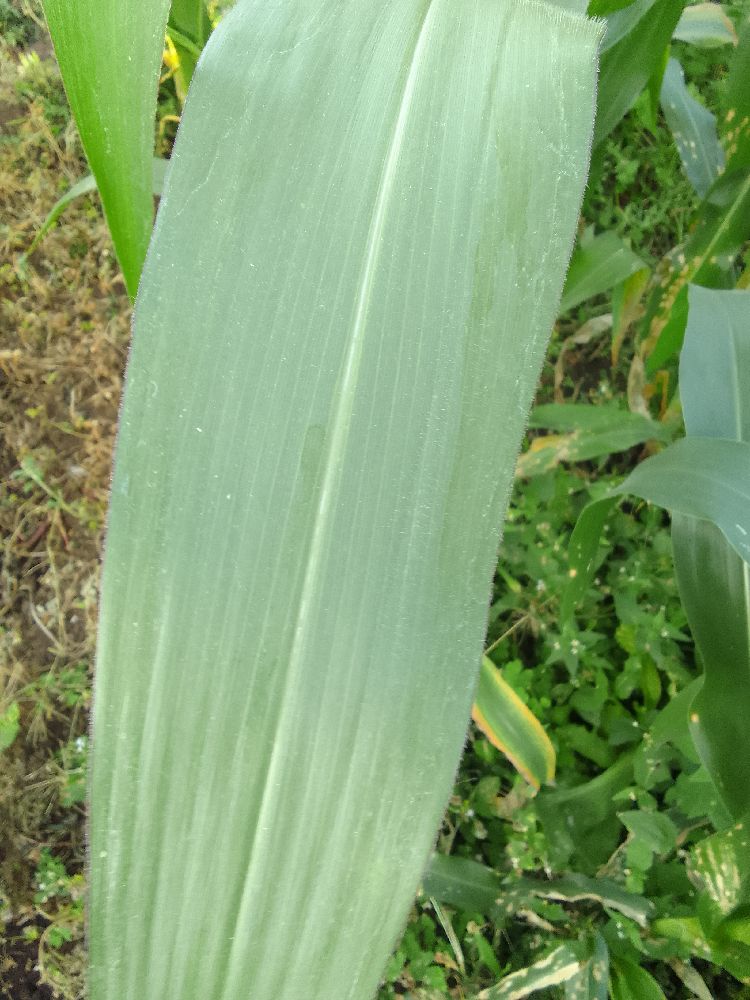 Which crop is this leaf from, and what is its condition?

maize, healthy
